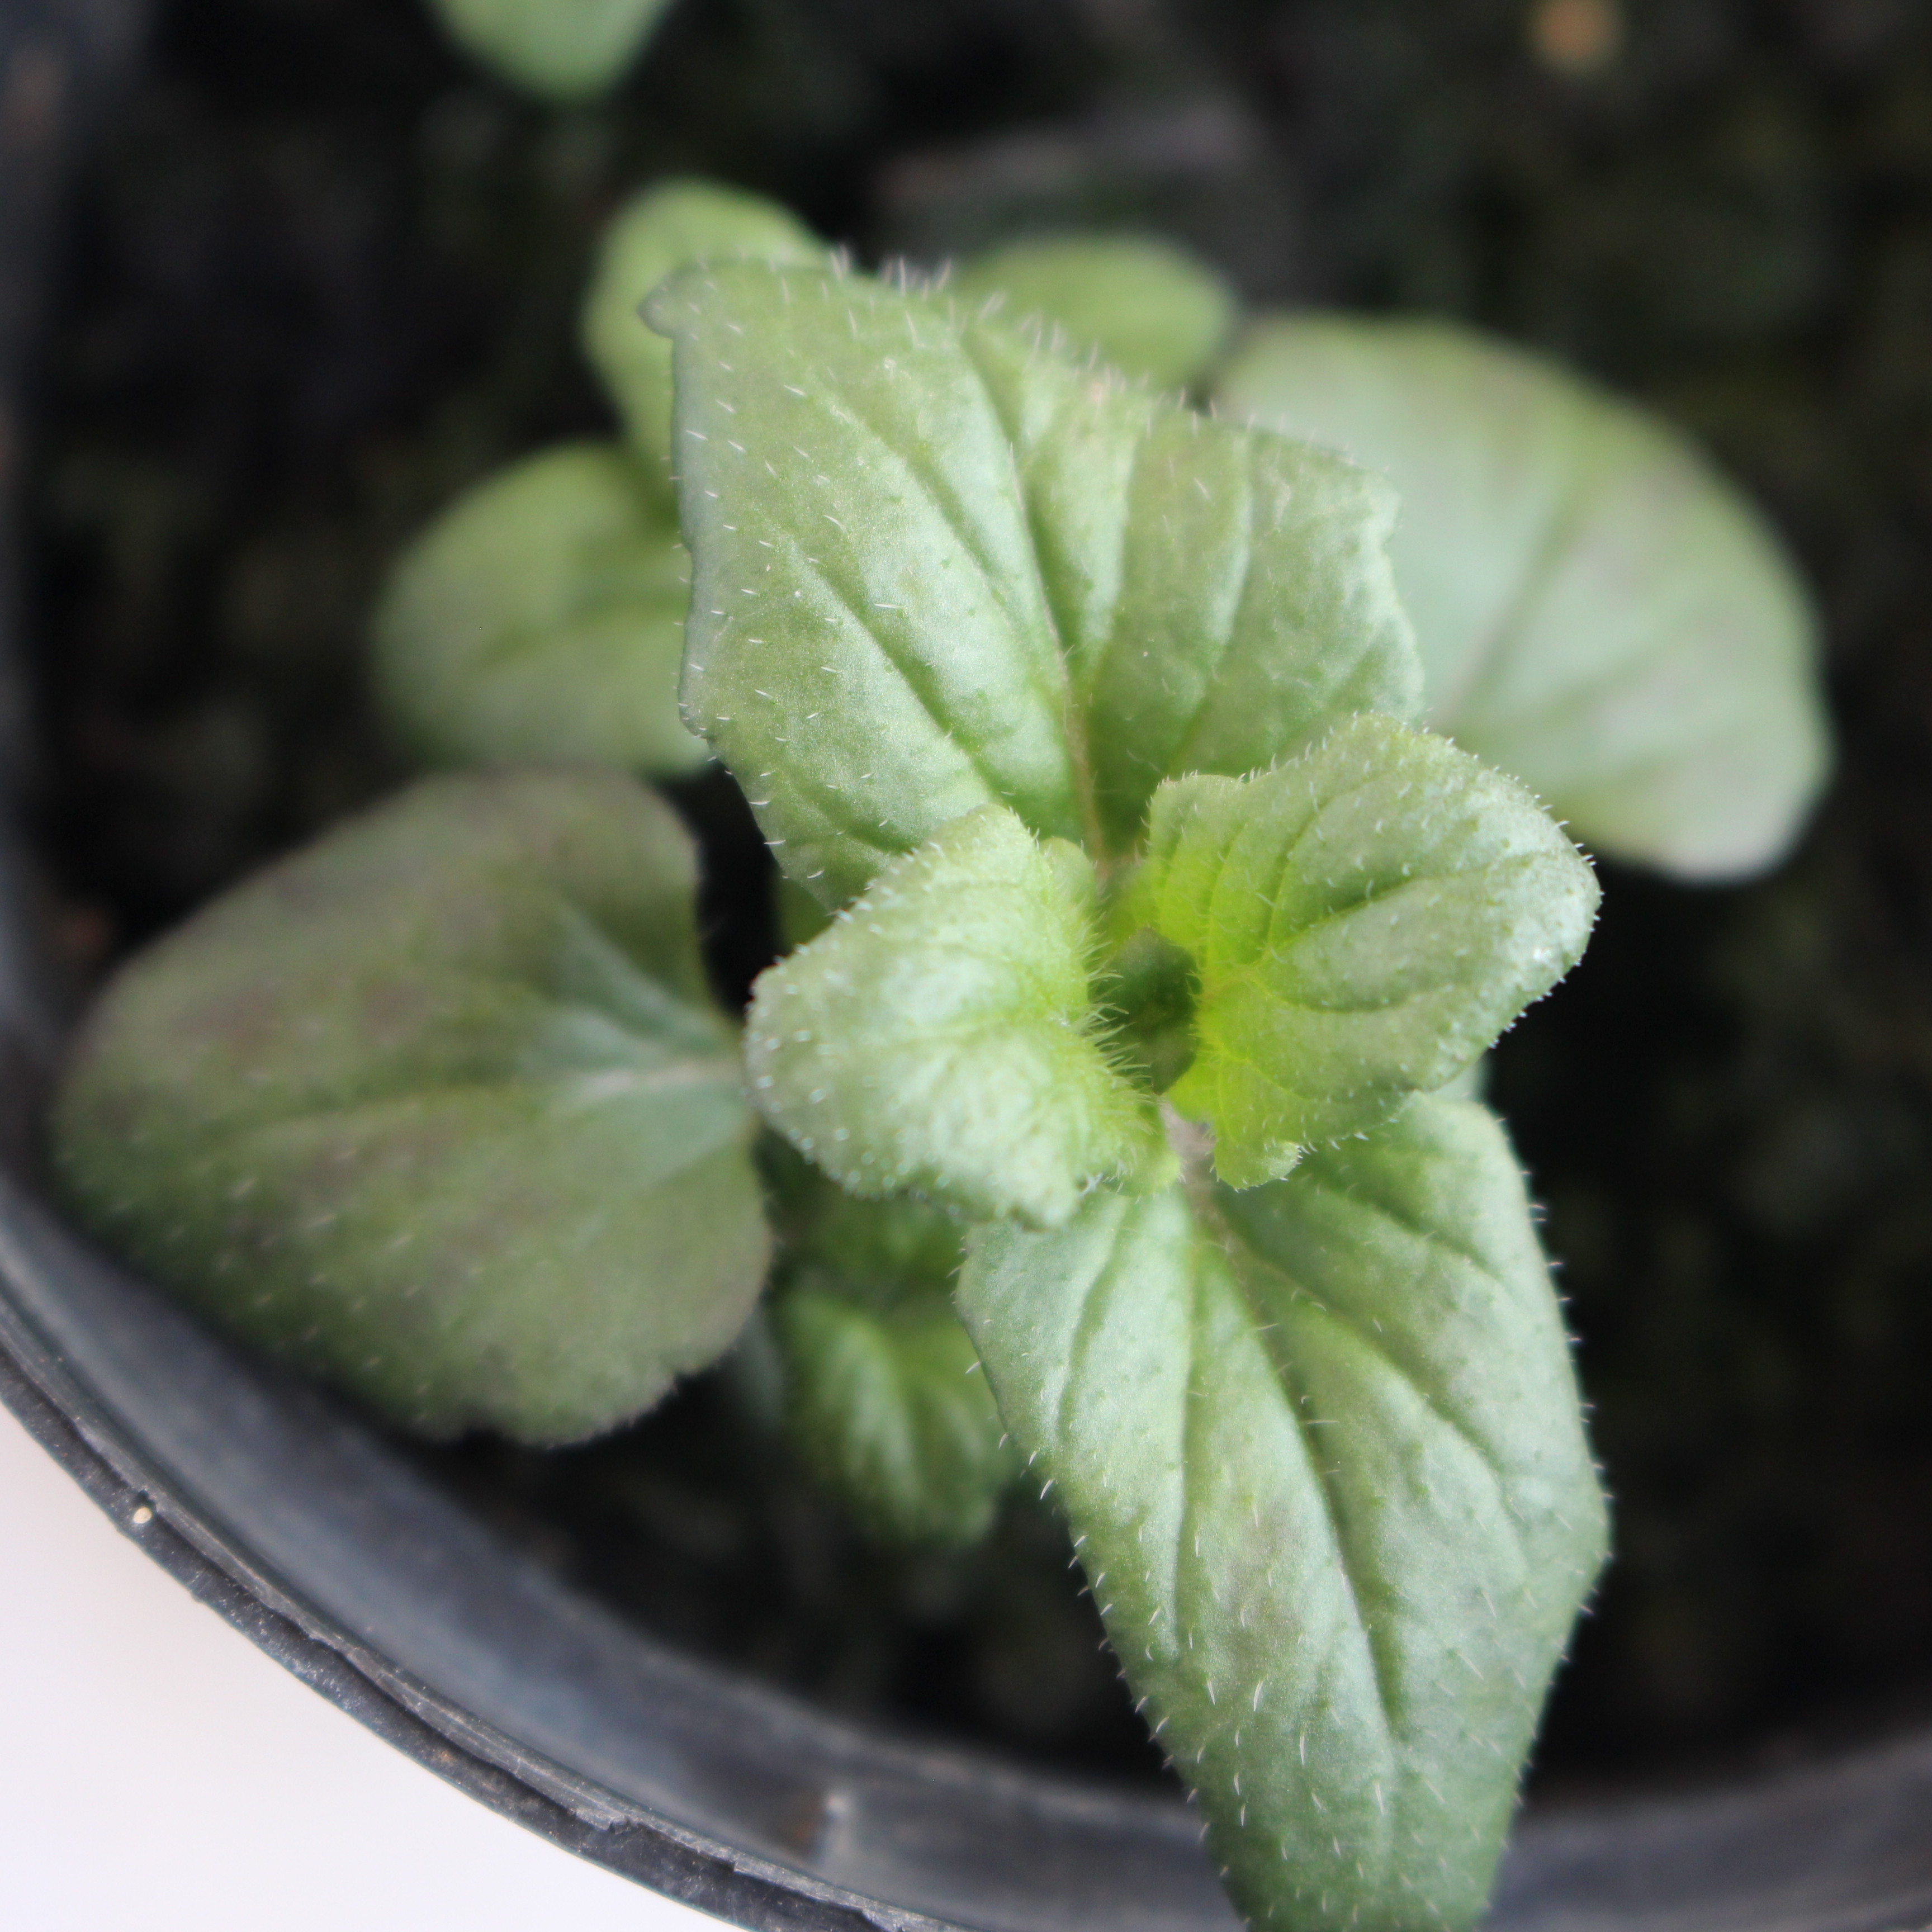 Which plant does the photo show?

Veronica persica
